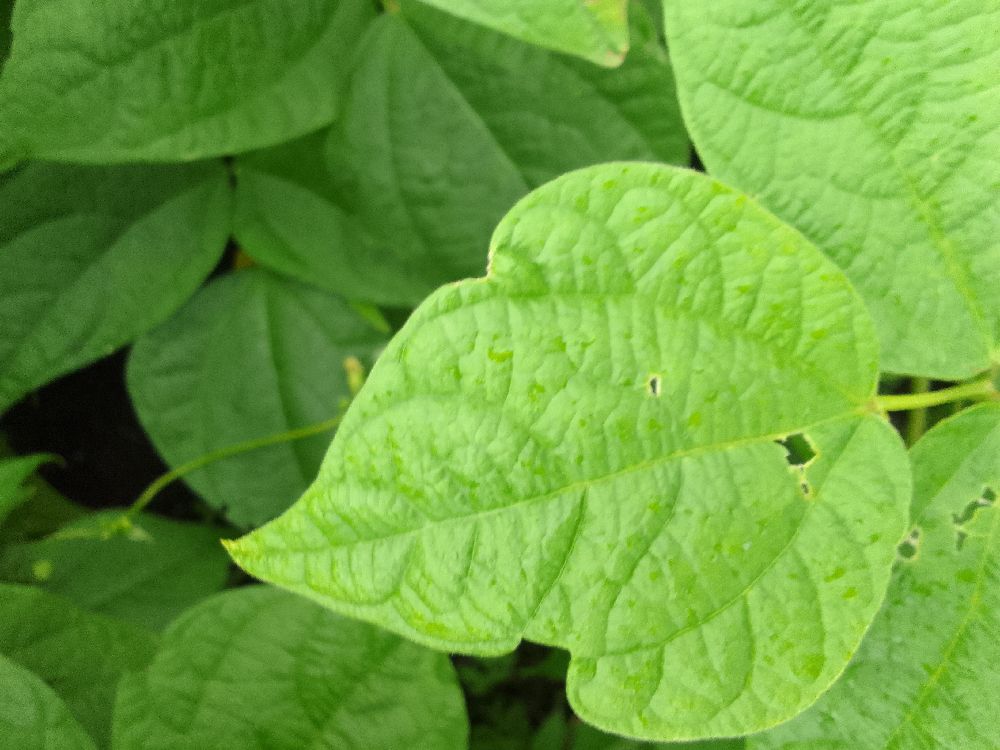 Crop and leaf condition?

common bean, healthy
